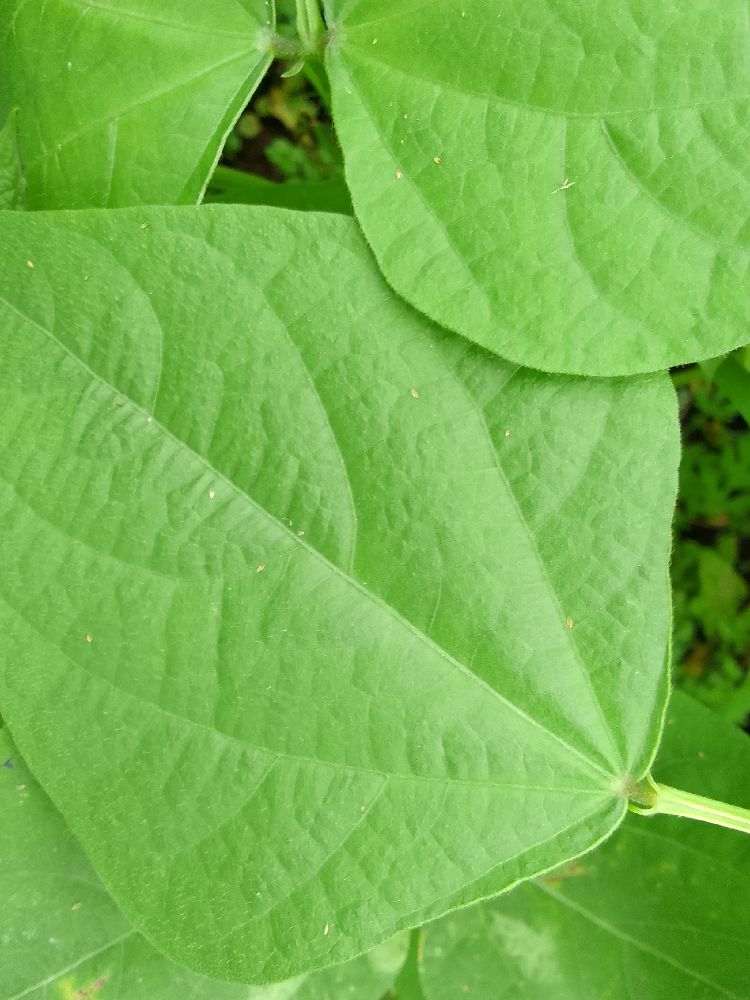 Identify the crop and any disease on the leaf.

common bean, healthy
